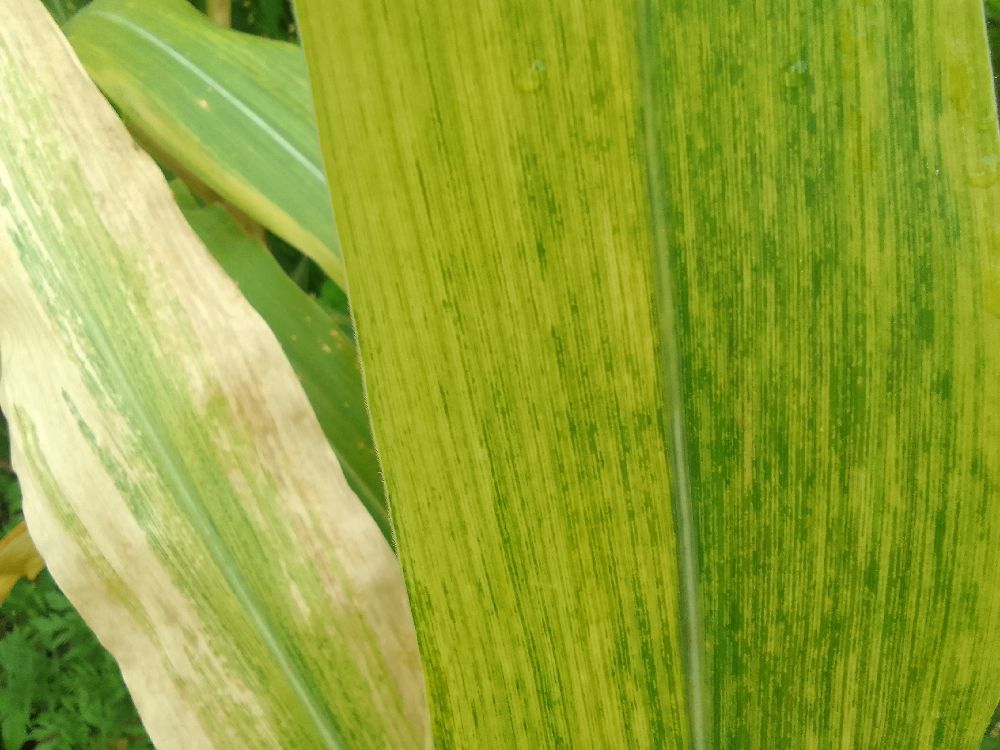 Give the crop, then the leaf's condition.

maize, maize lethal necrosis
